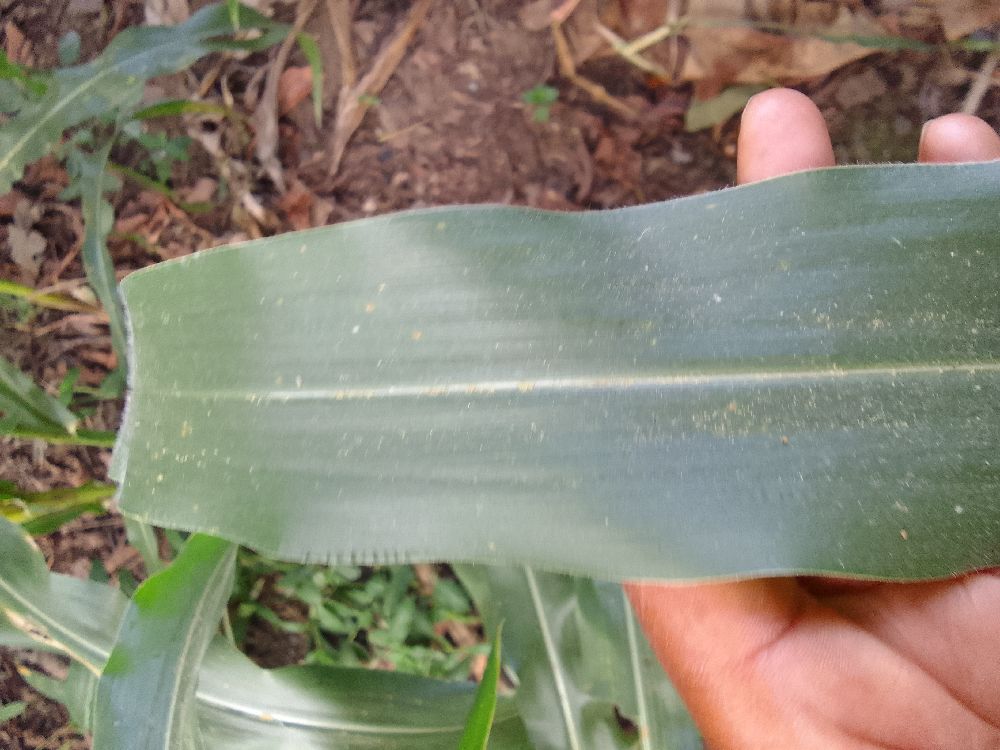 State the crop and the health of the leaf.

maize, healthy
